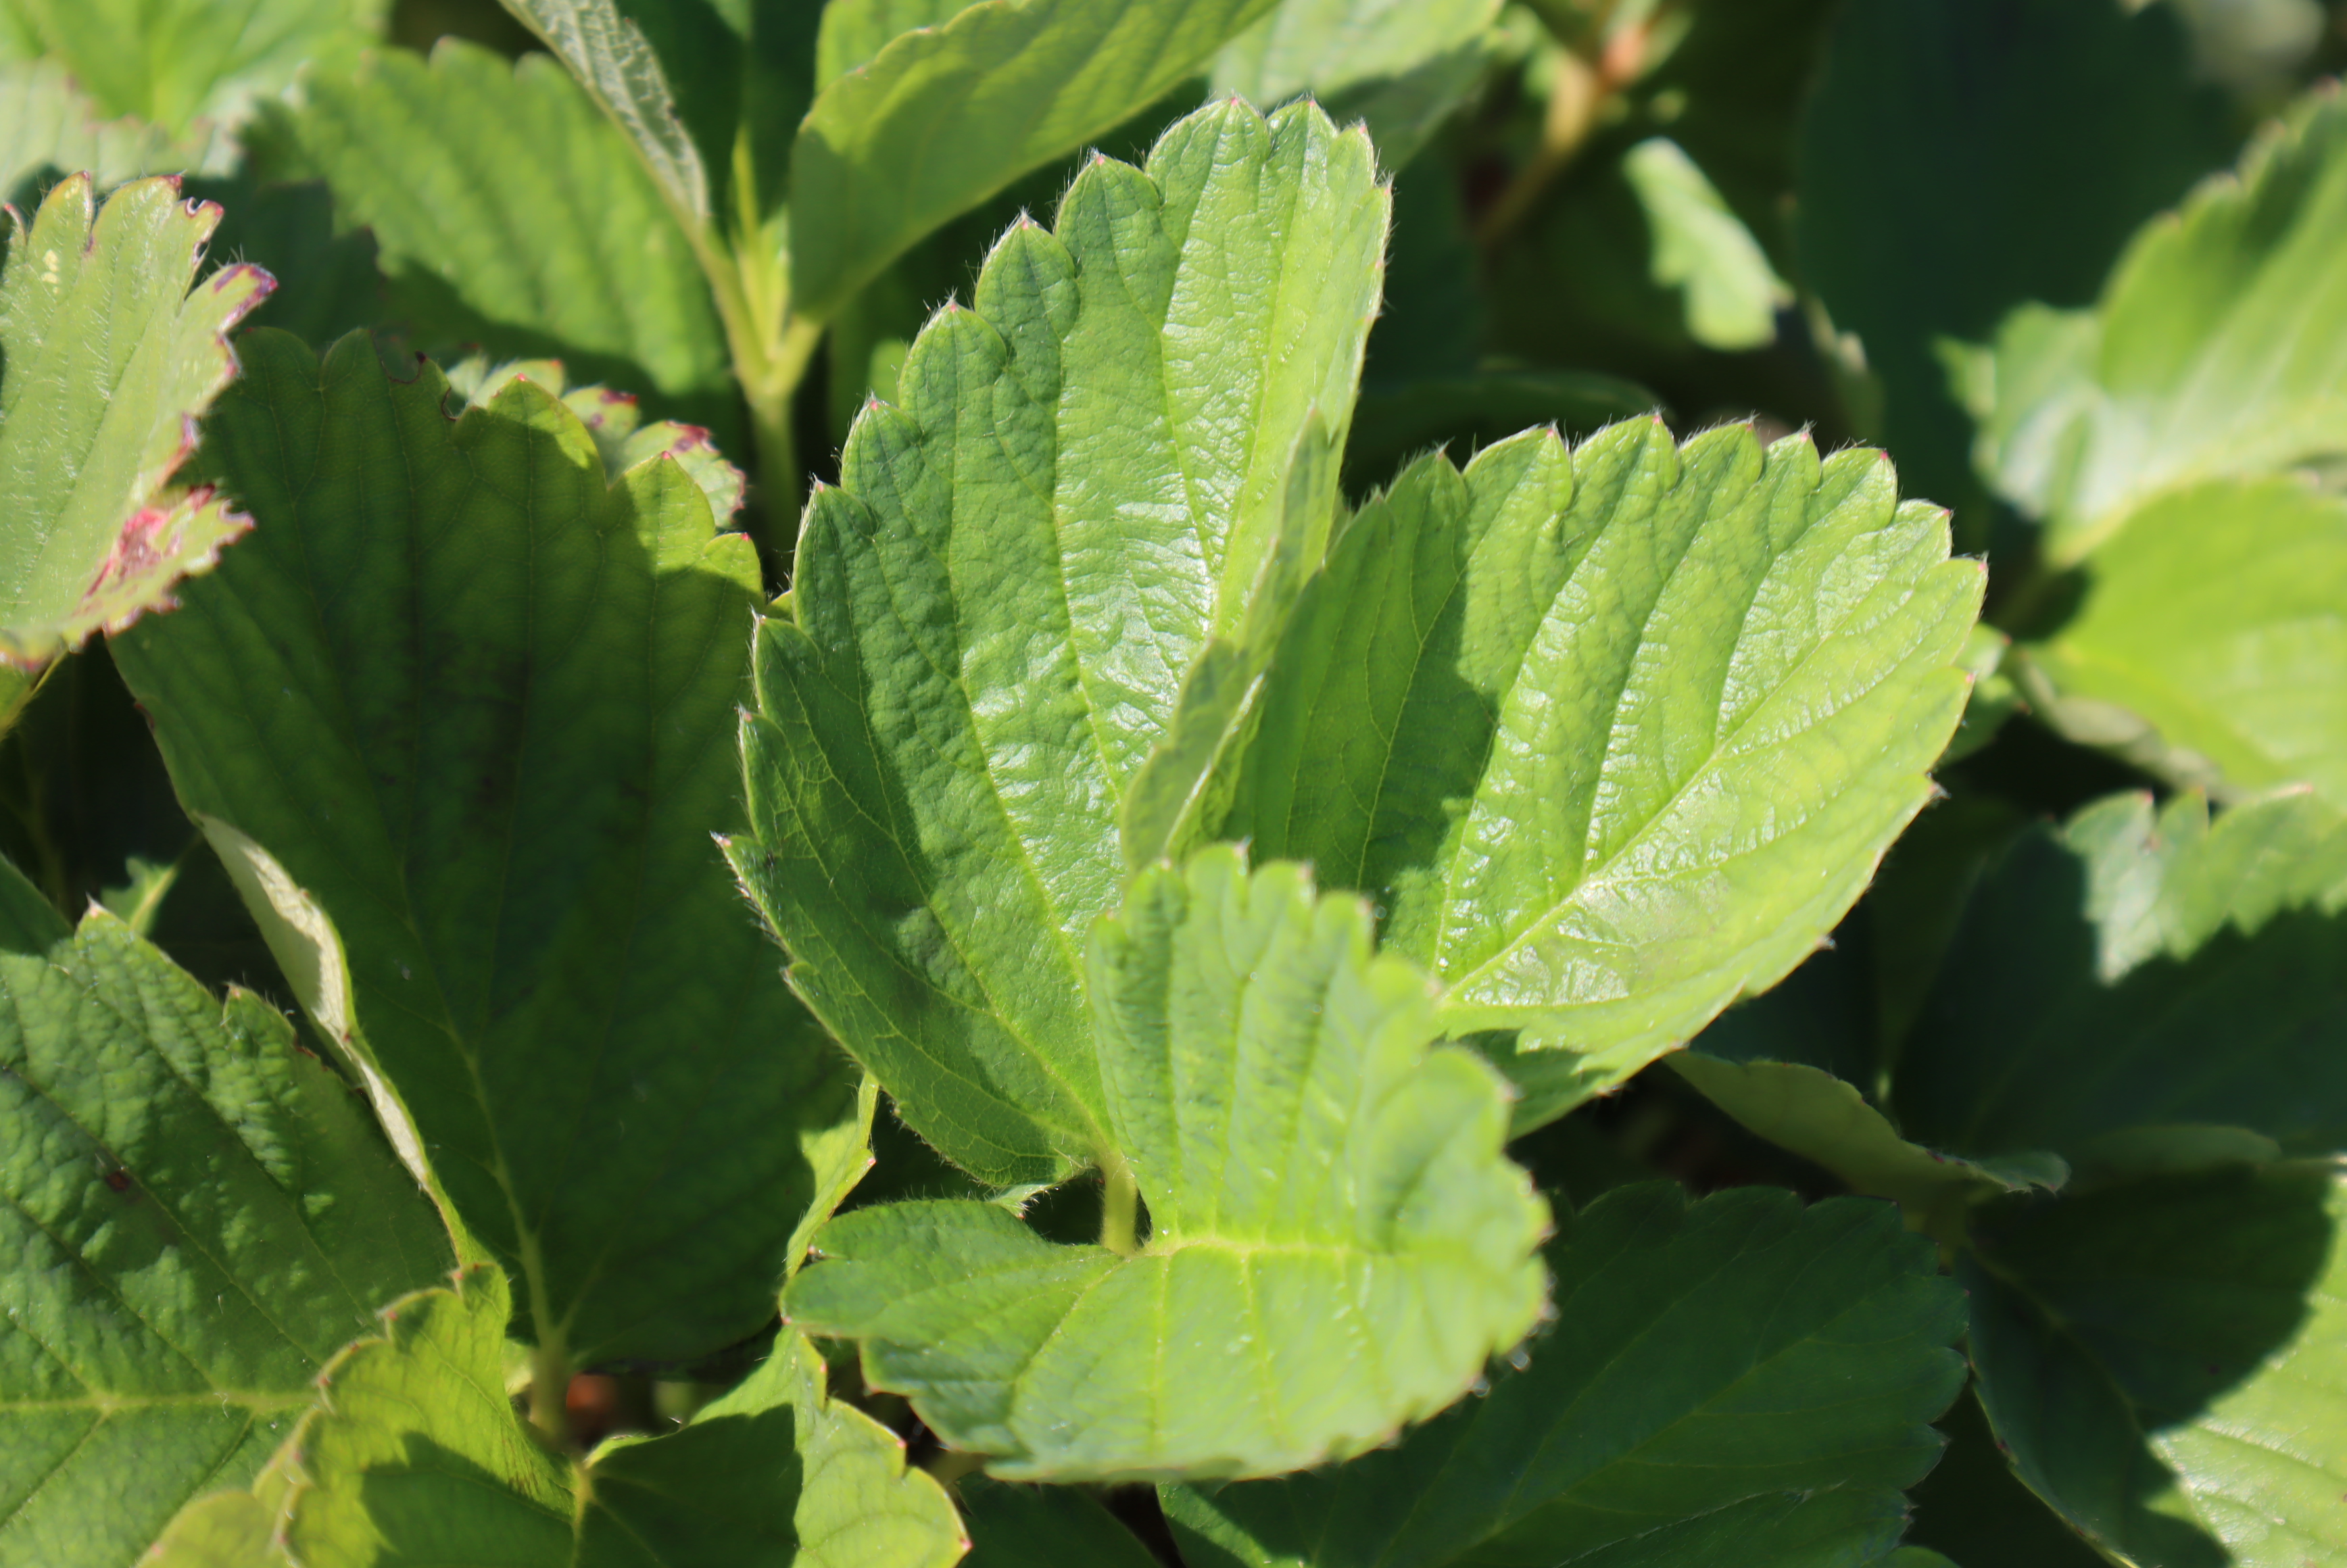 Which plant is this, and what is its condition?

strawberry, healthy
